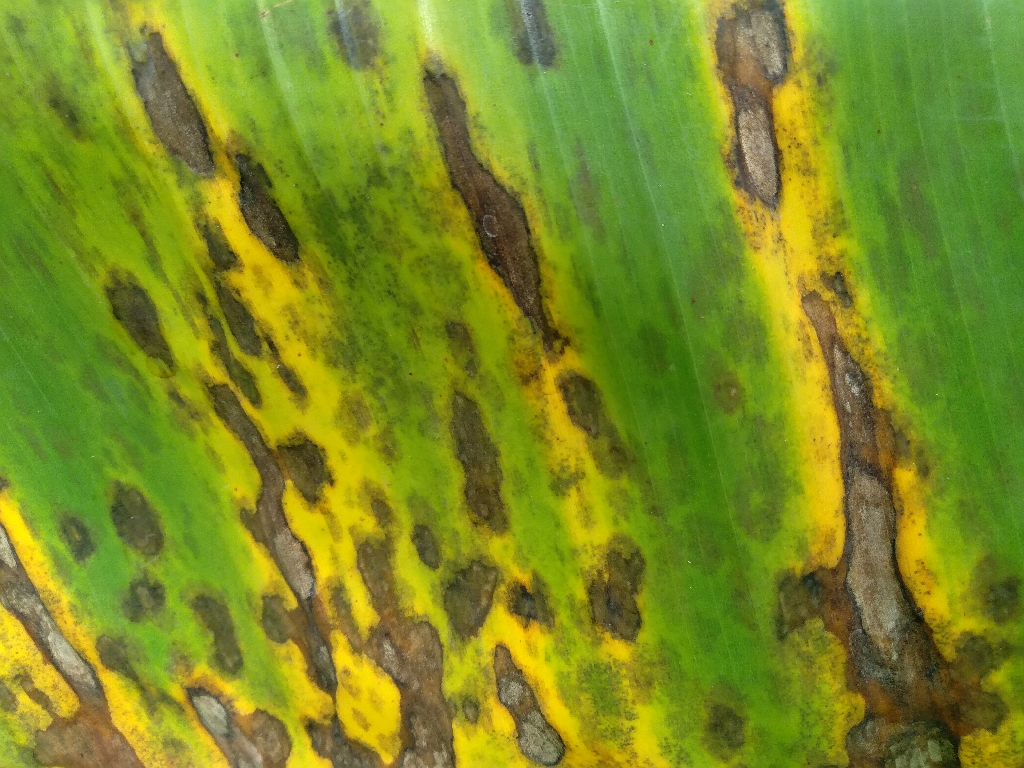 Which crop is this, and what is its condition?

banana, black sigatoka
